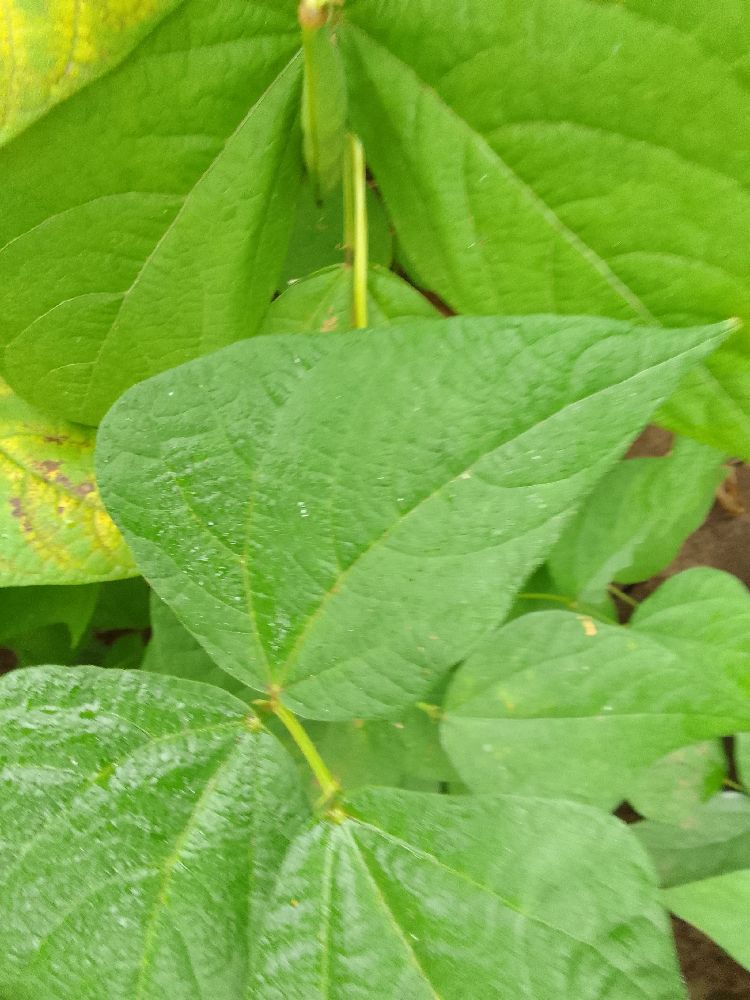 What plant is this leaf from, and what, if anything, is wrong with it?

common bean, healthy
